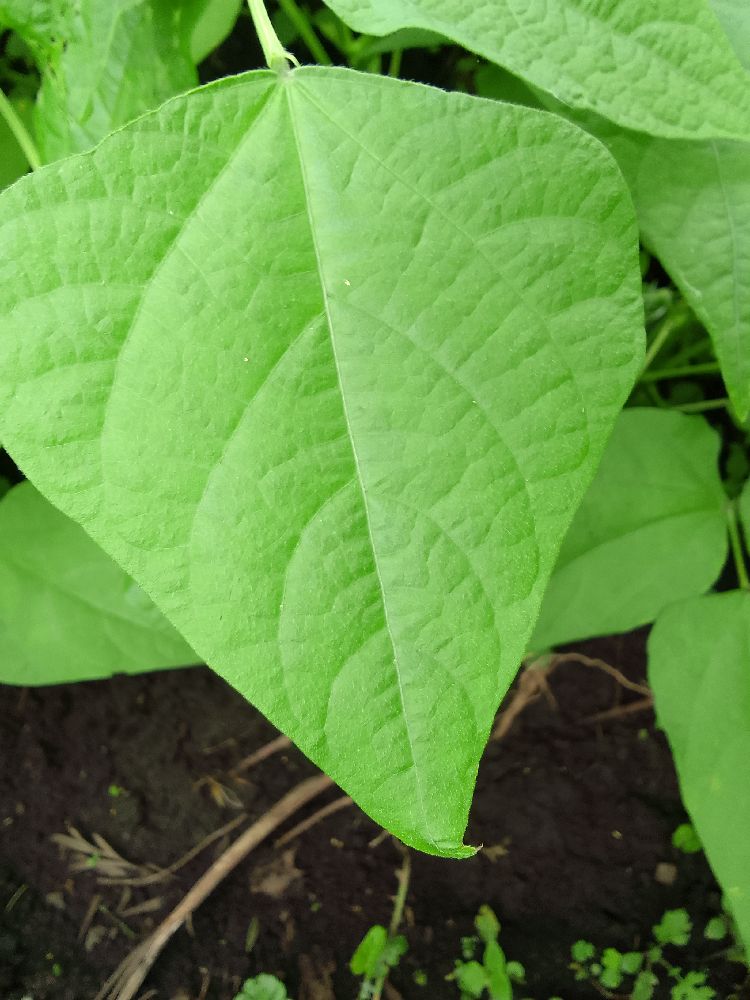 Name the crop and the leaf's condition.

common bean, healthy
